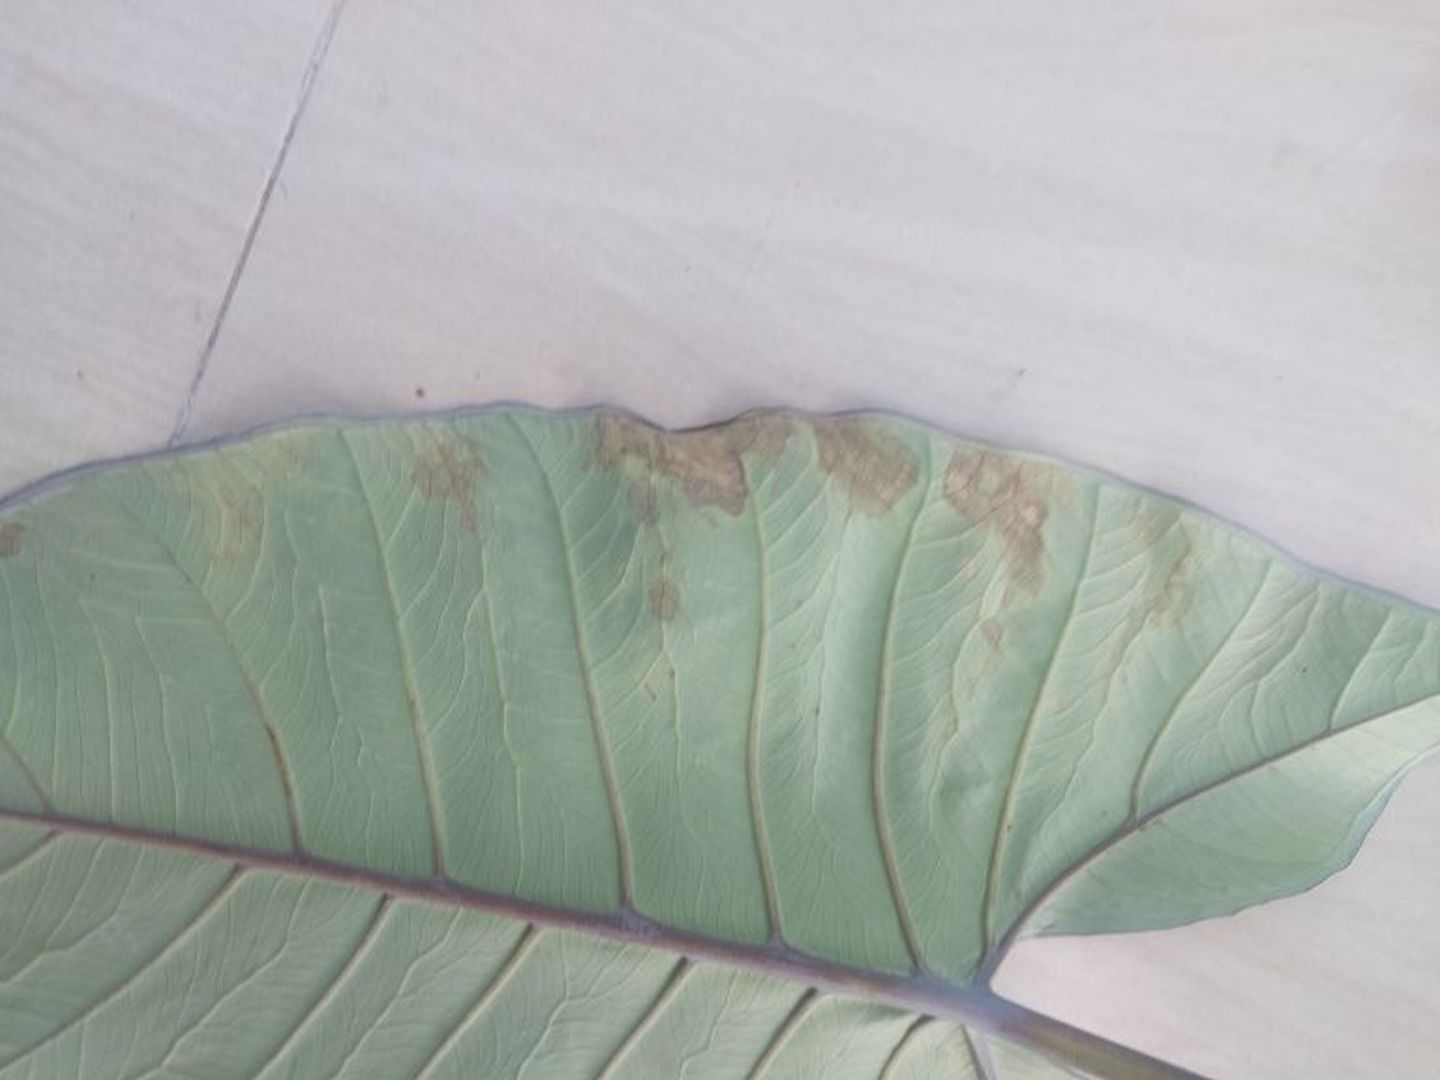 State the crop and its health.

taro, leaf blight
